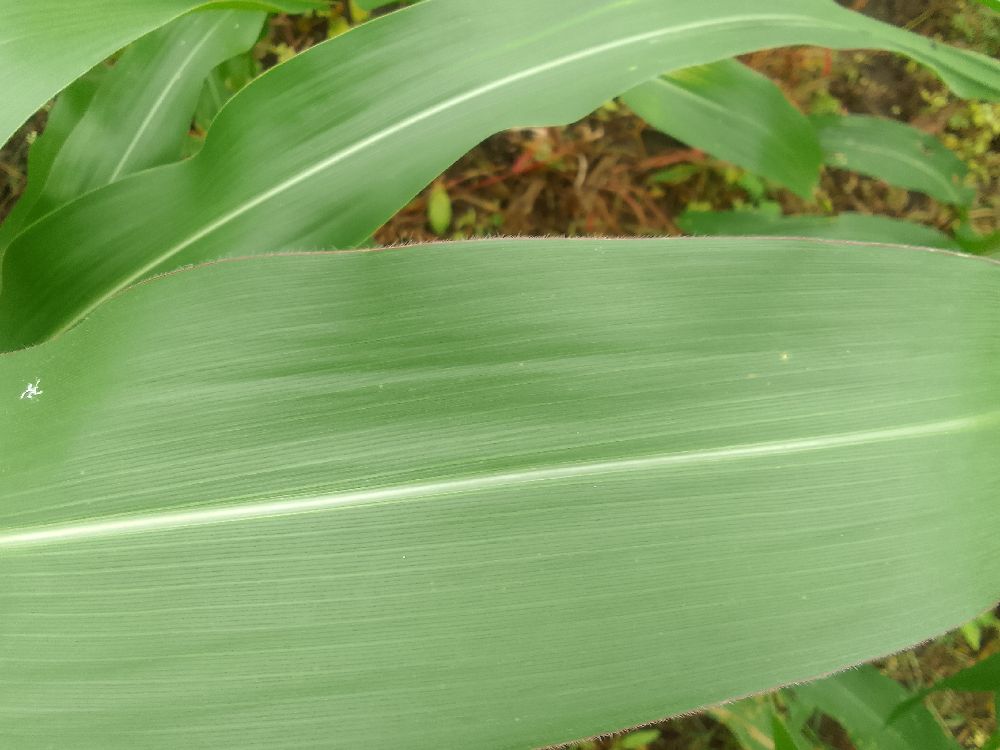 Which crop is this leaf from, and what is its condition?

maize, healthy
